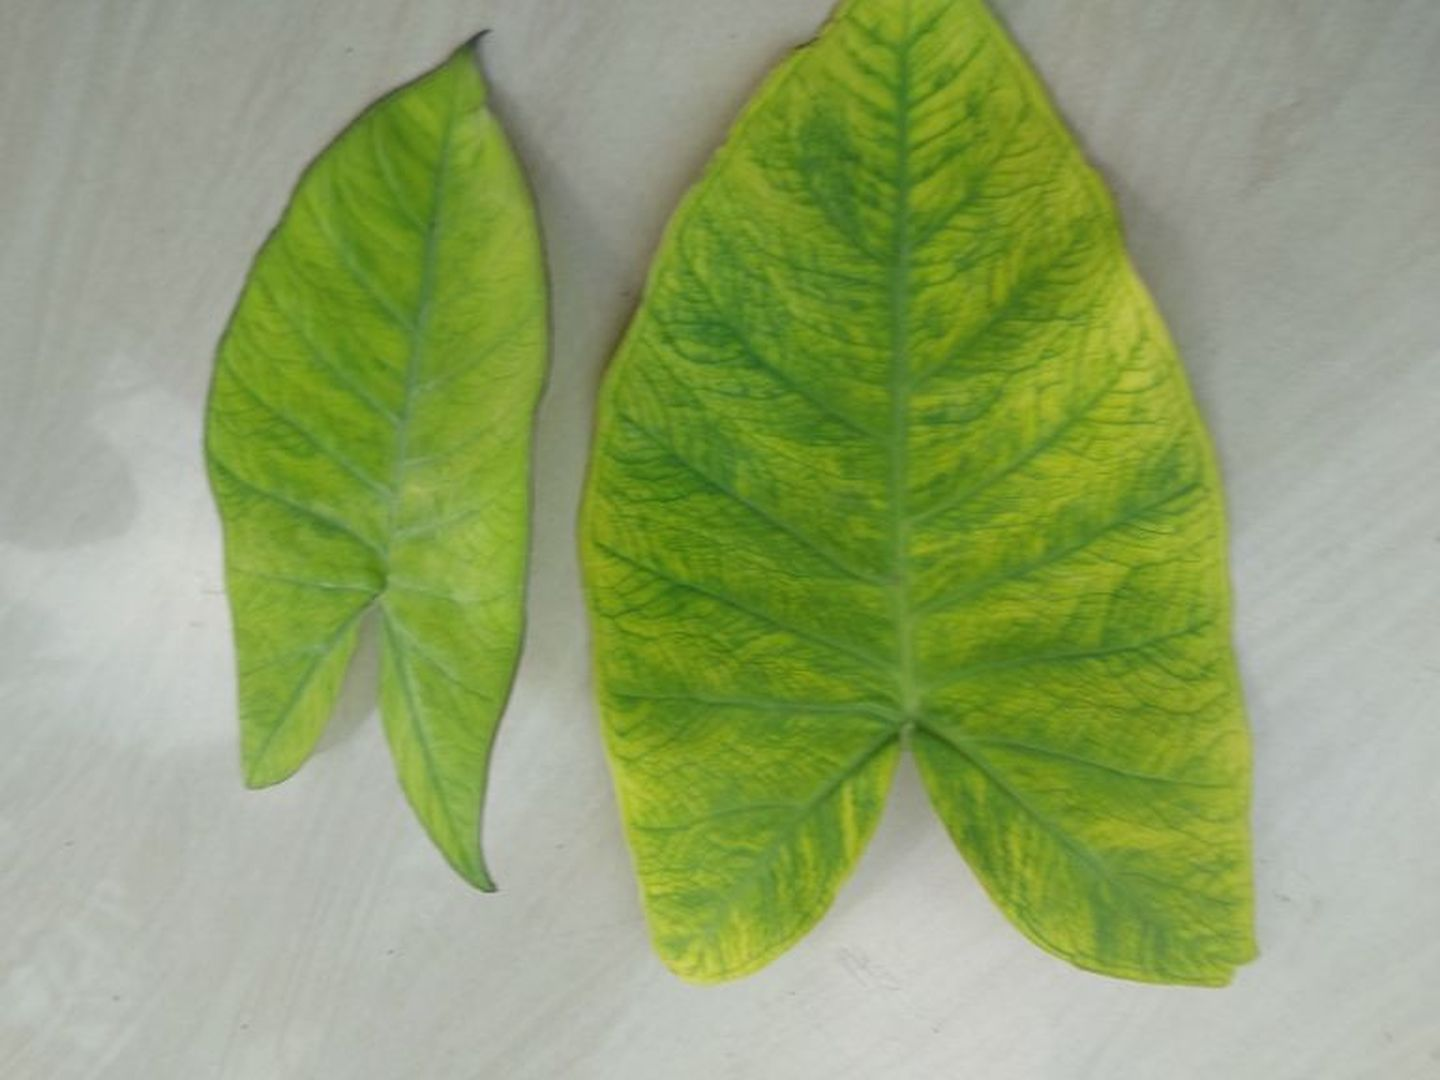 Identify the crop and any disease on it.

taro, mosaic
